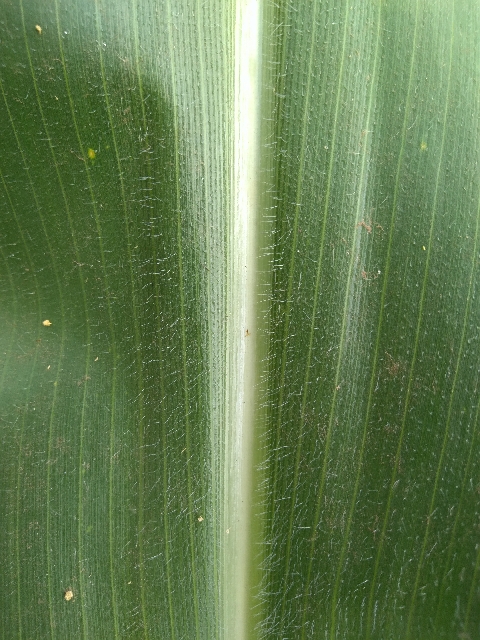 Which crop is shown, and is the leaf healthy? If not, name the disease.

maize, healthy
